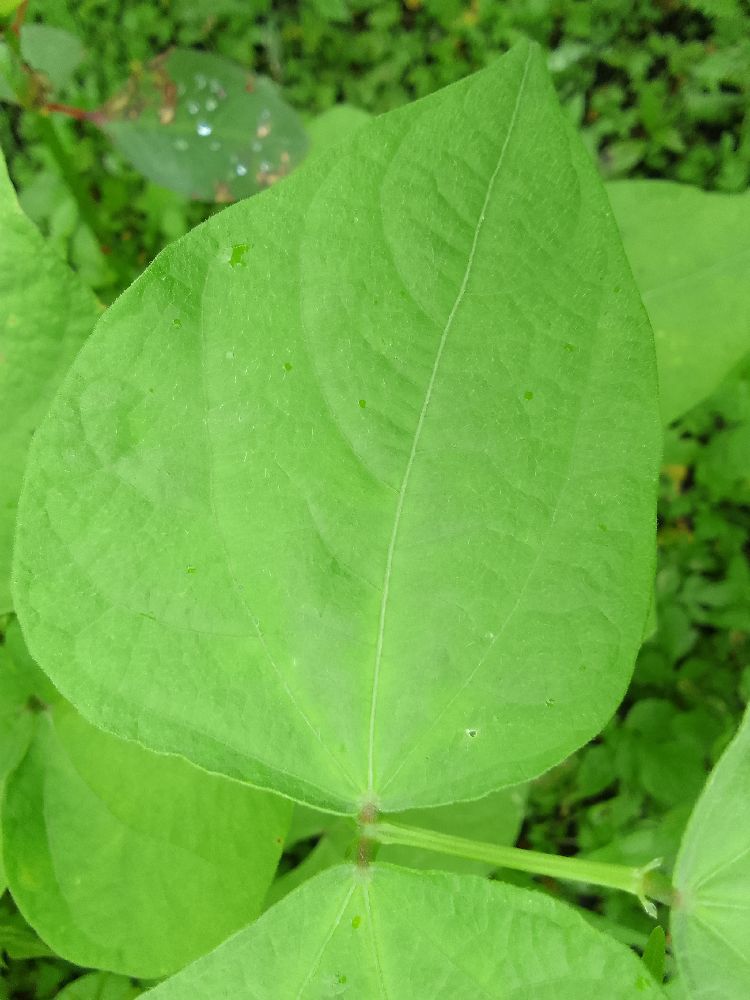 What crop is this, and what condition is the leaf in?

common bean, healthy
